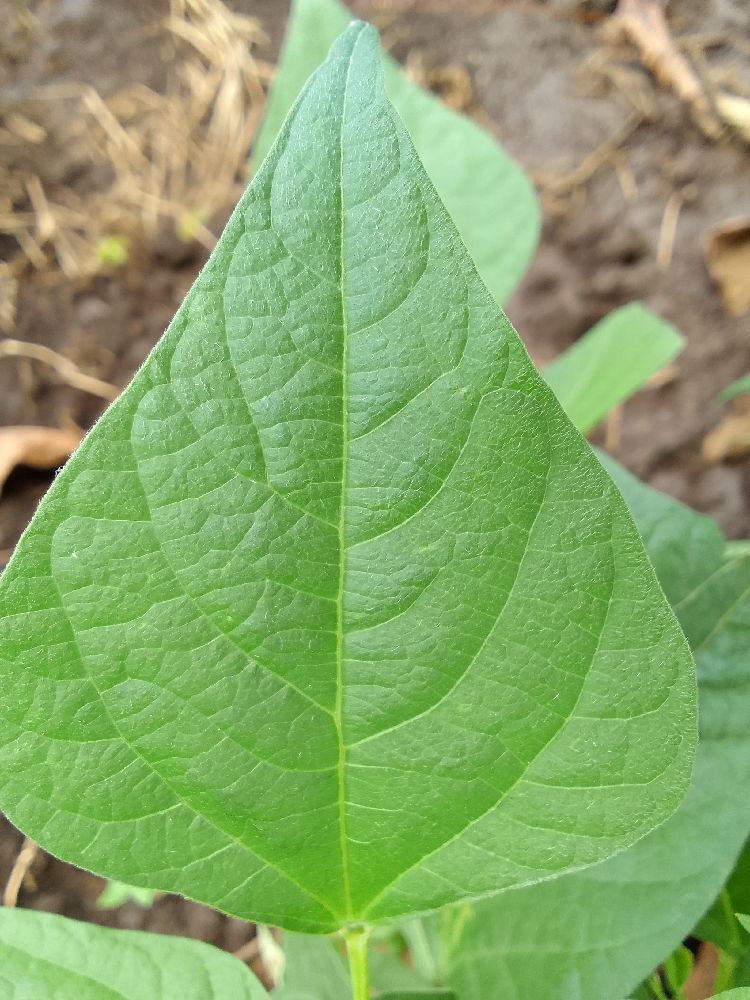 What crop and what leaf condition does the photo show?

common bean, healthy
